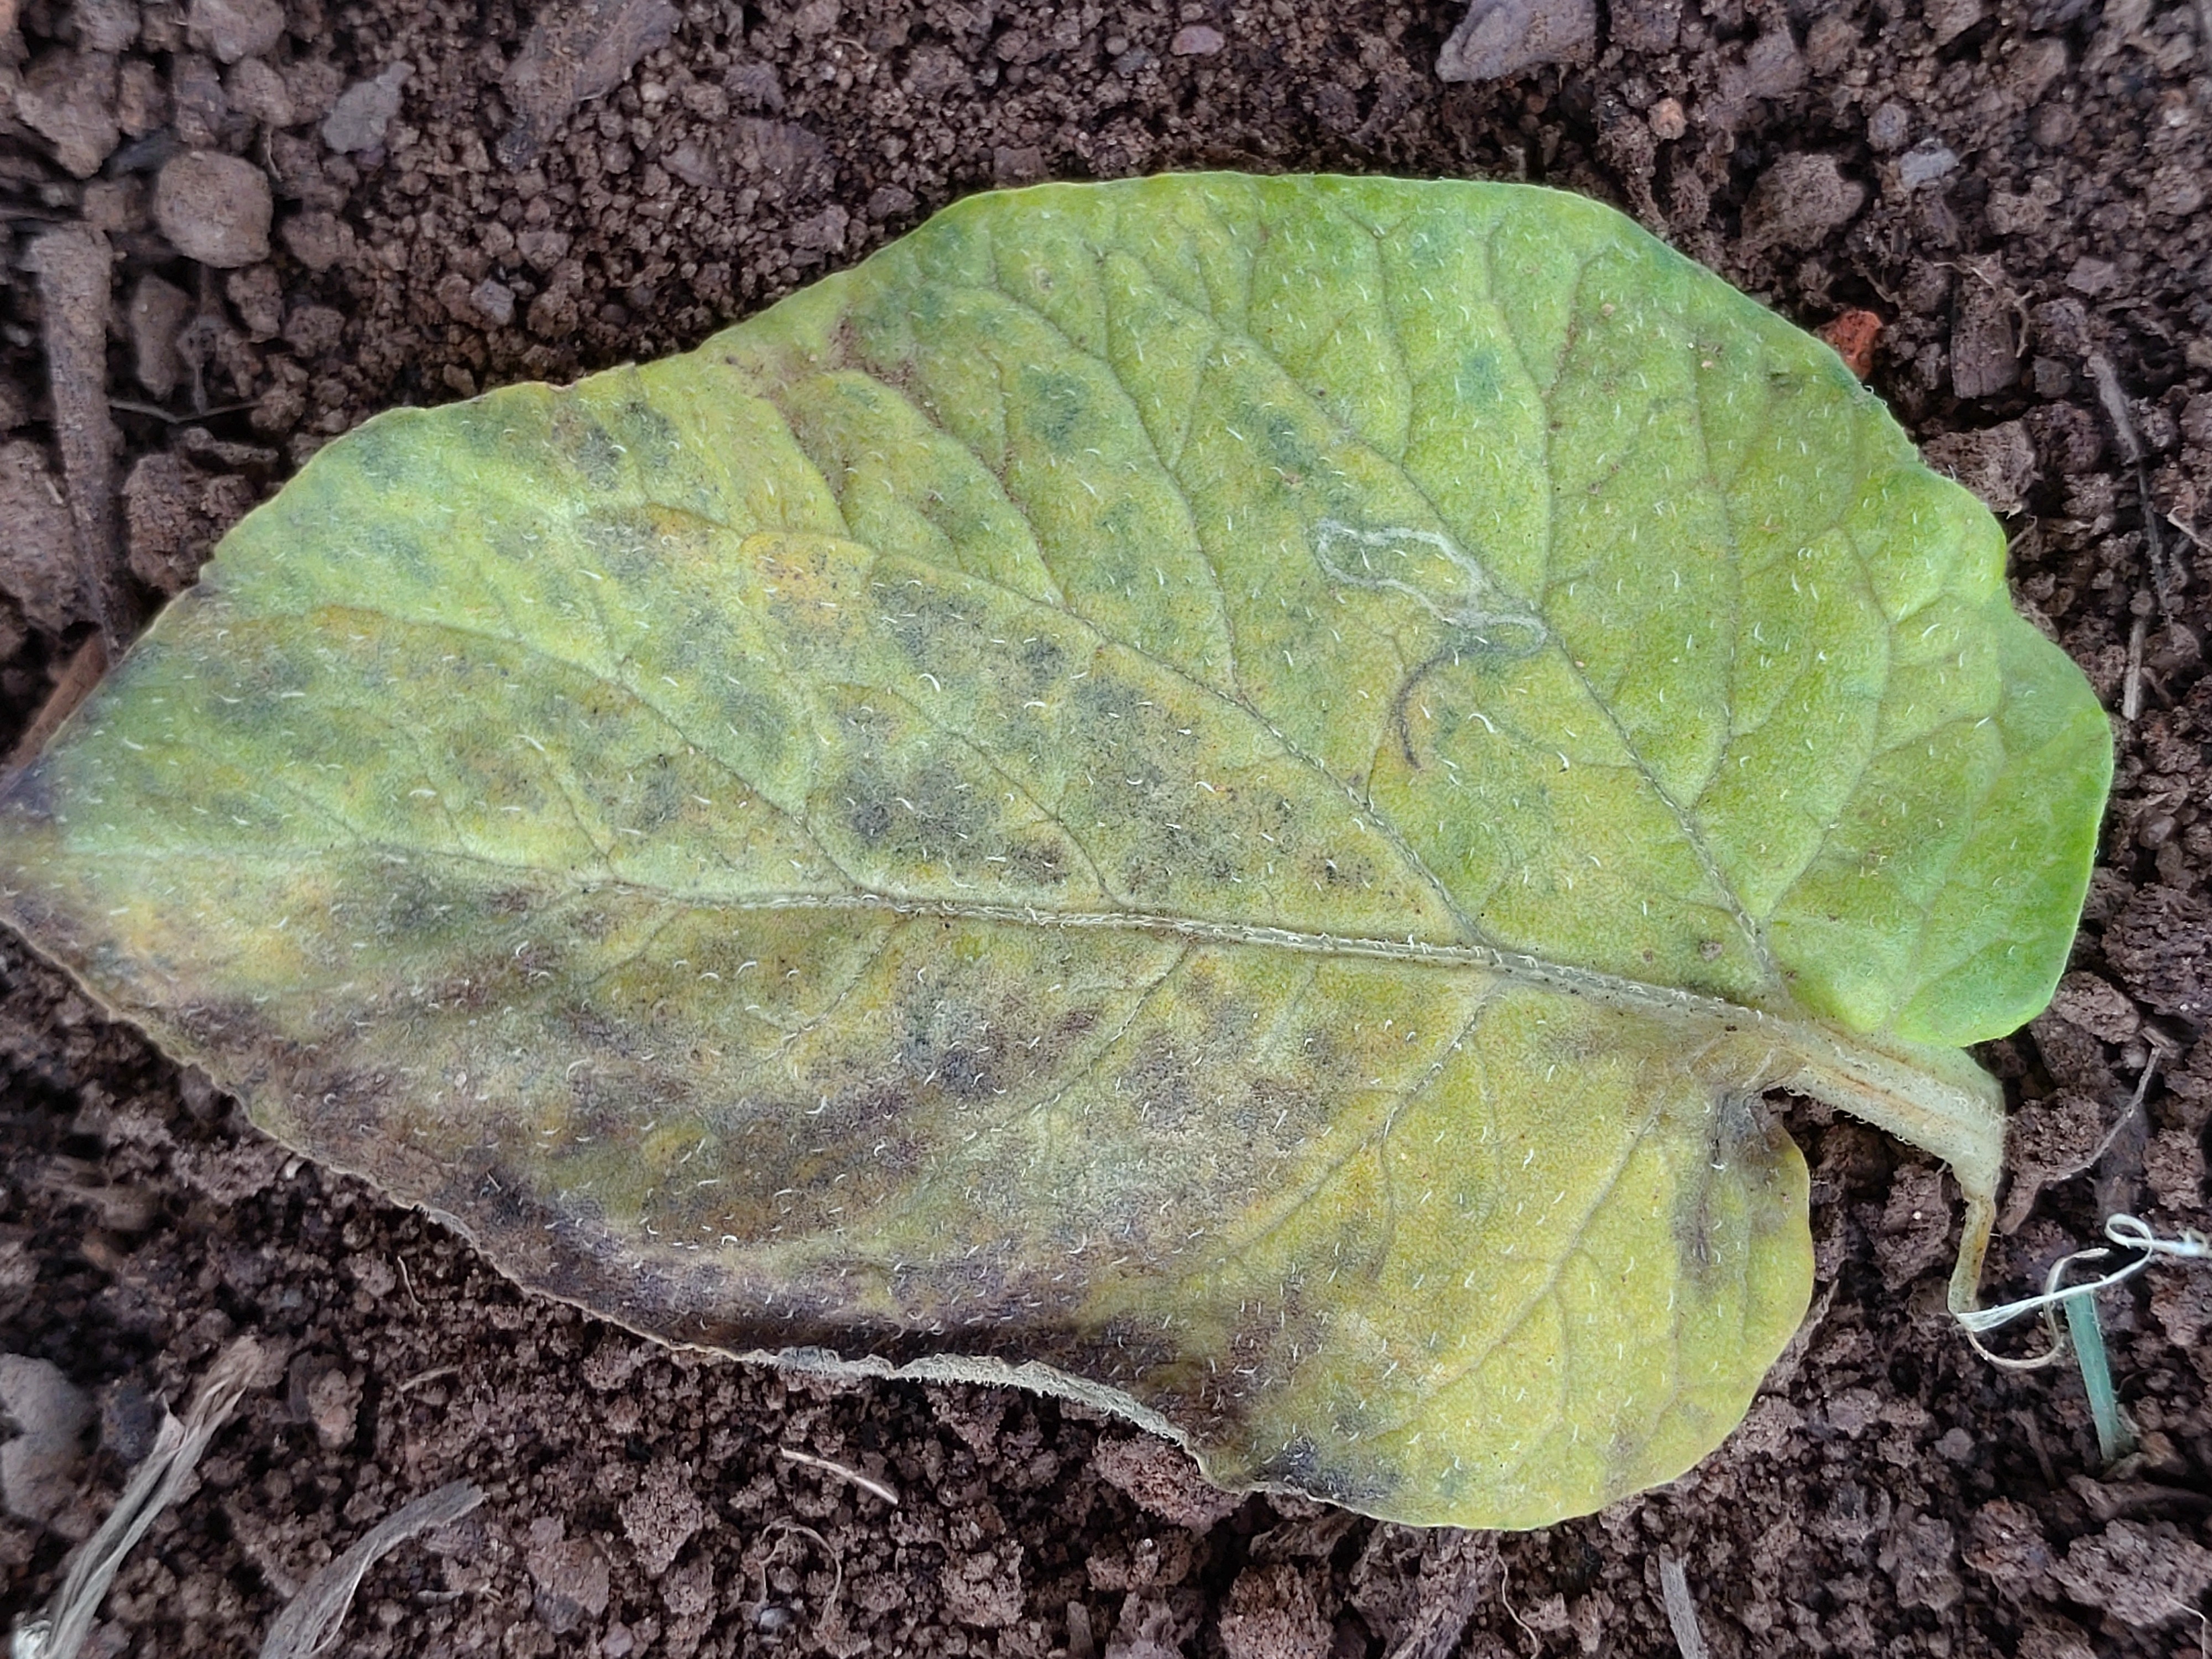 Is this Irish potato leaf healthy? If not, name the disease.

late blight
